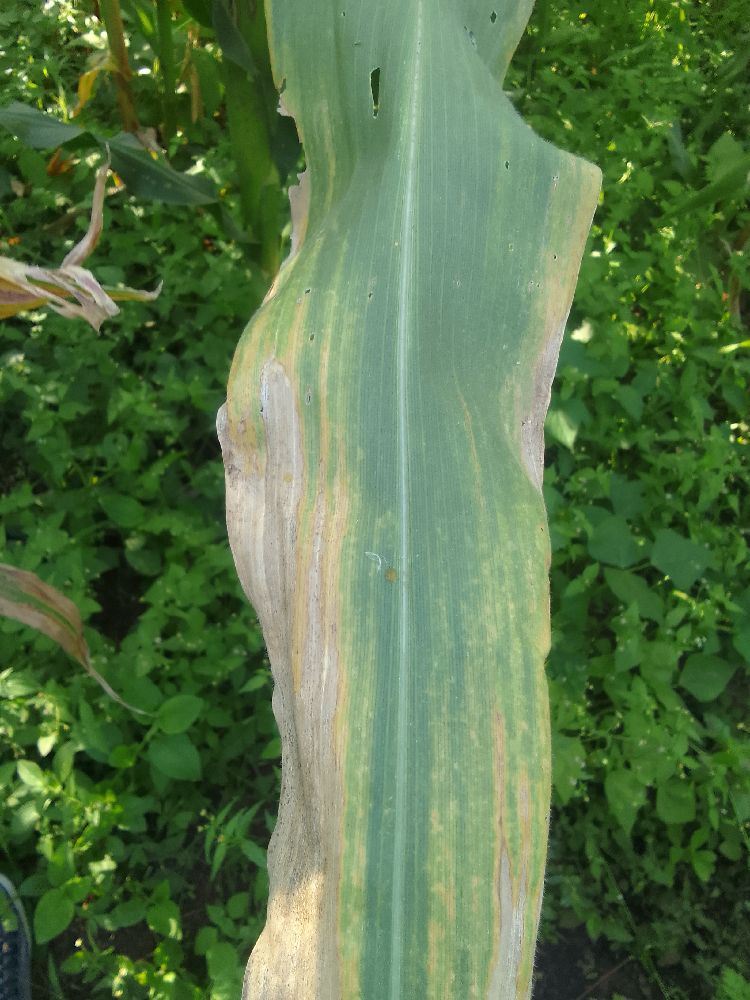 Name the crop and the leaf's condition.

maize, maize lethal necrosis
